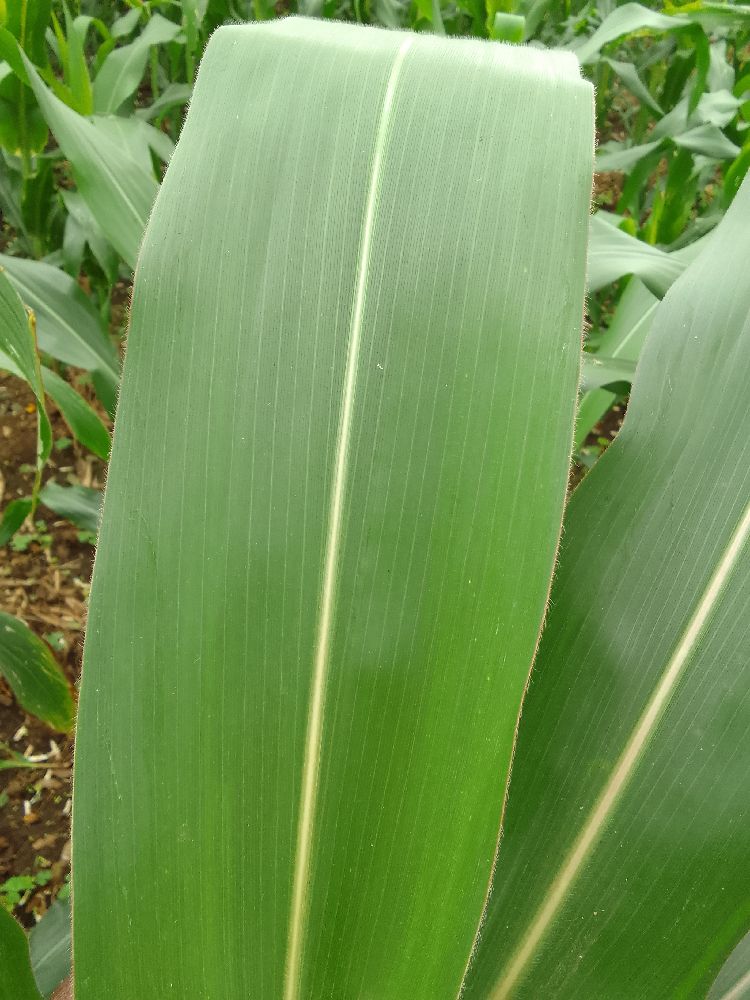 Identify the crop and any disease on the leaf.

maize, healthy
